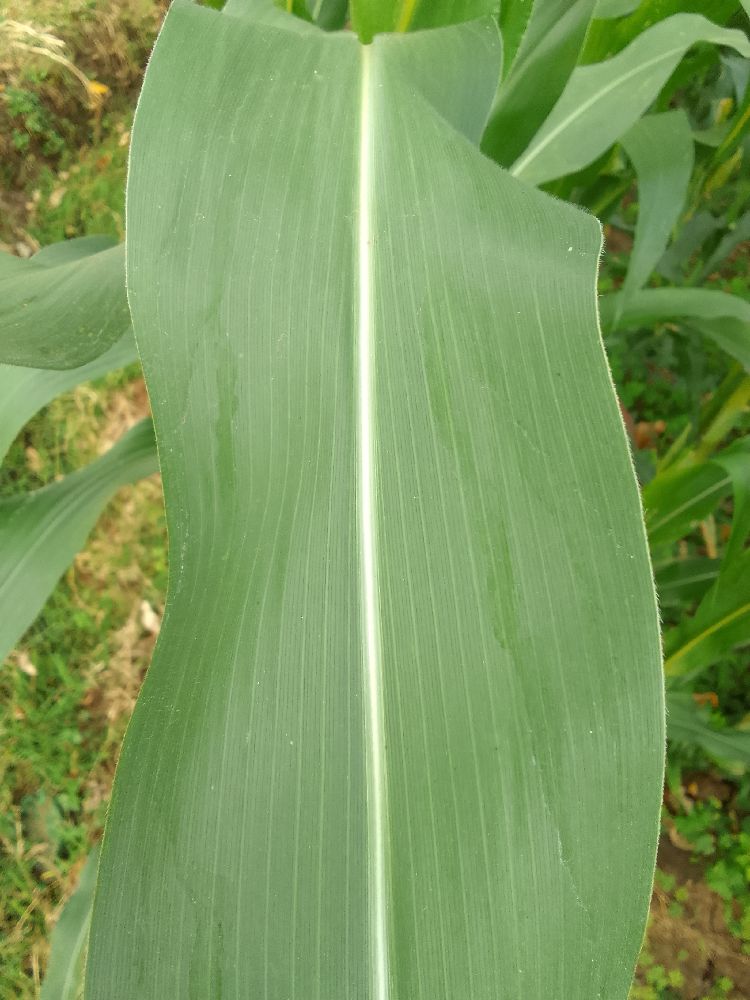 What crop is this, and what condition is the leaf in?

maize, healthy
